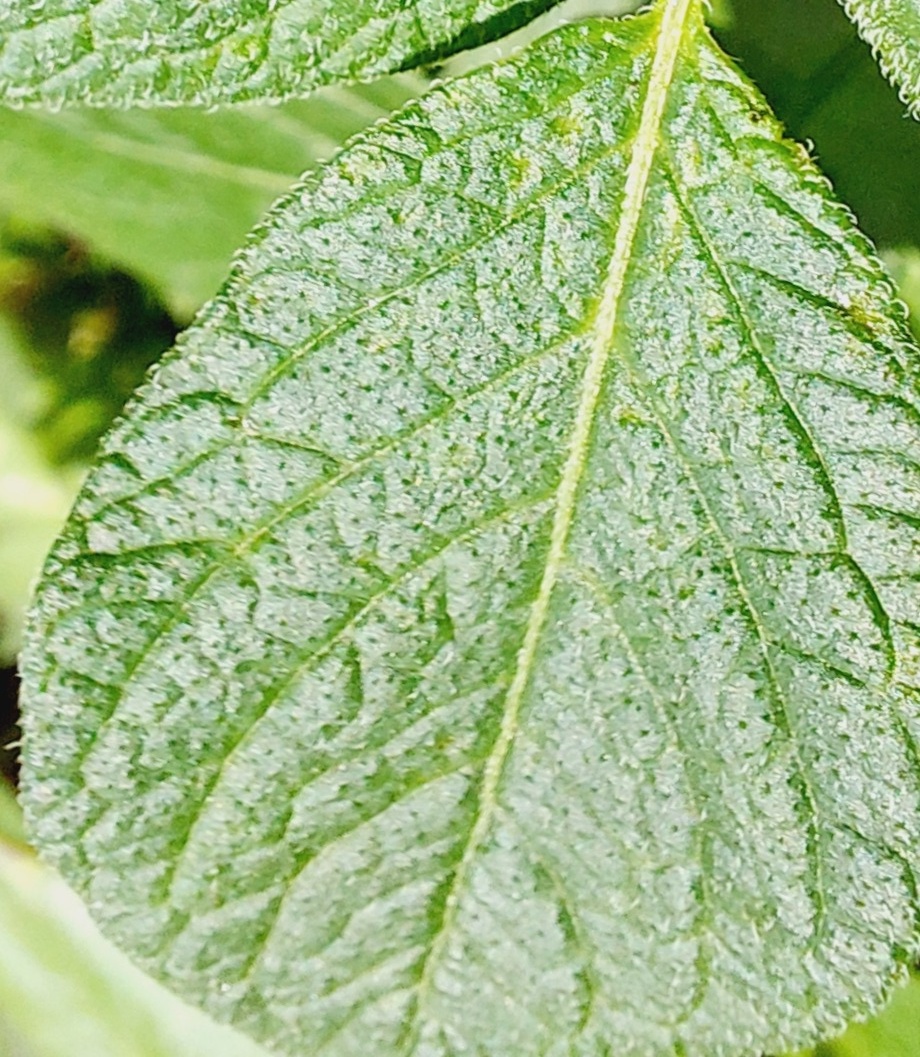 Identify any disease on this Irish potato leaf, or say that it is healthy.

healthy
